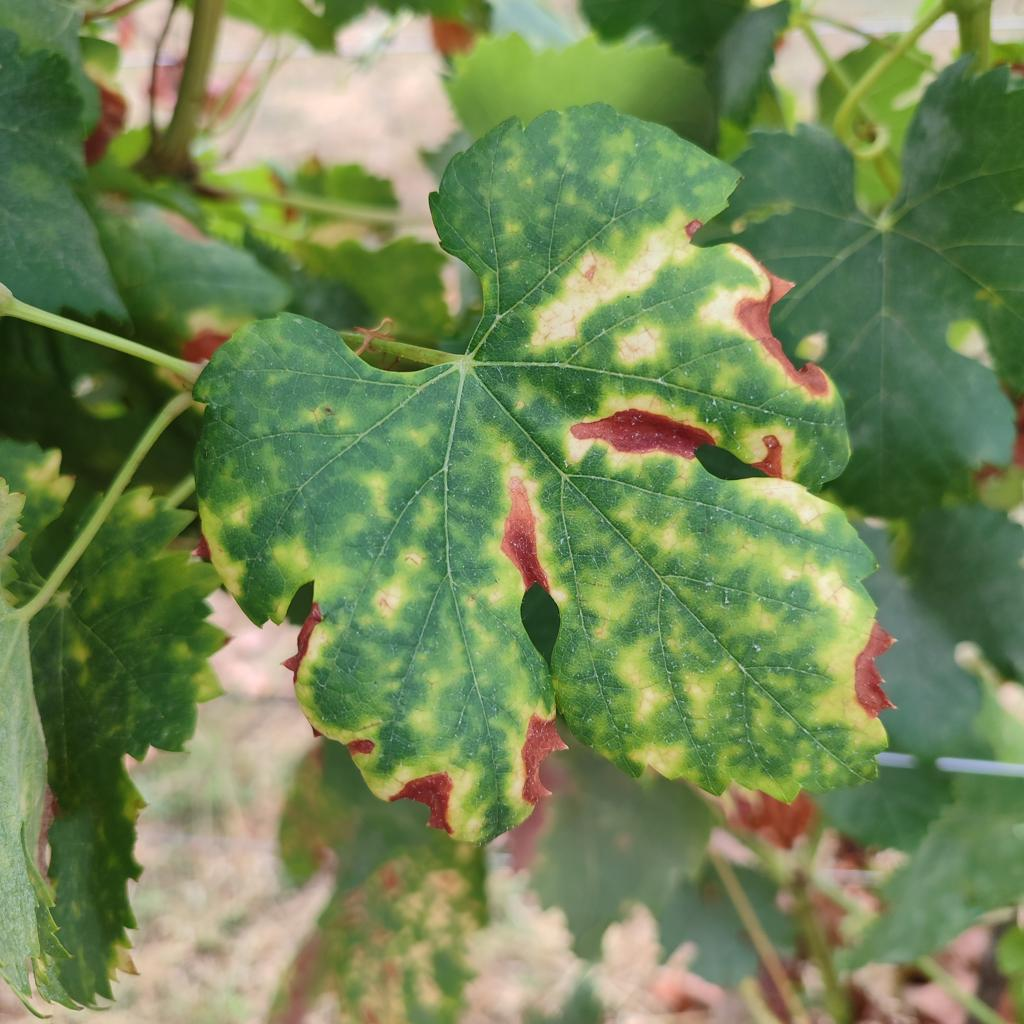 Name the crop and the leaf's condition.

grapevine, esca complex
